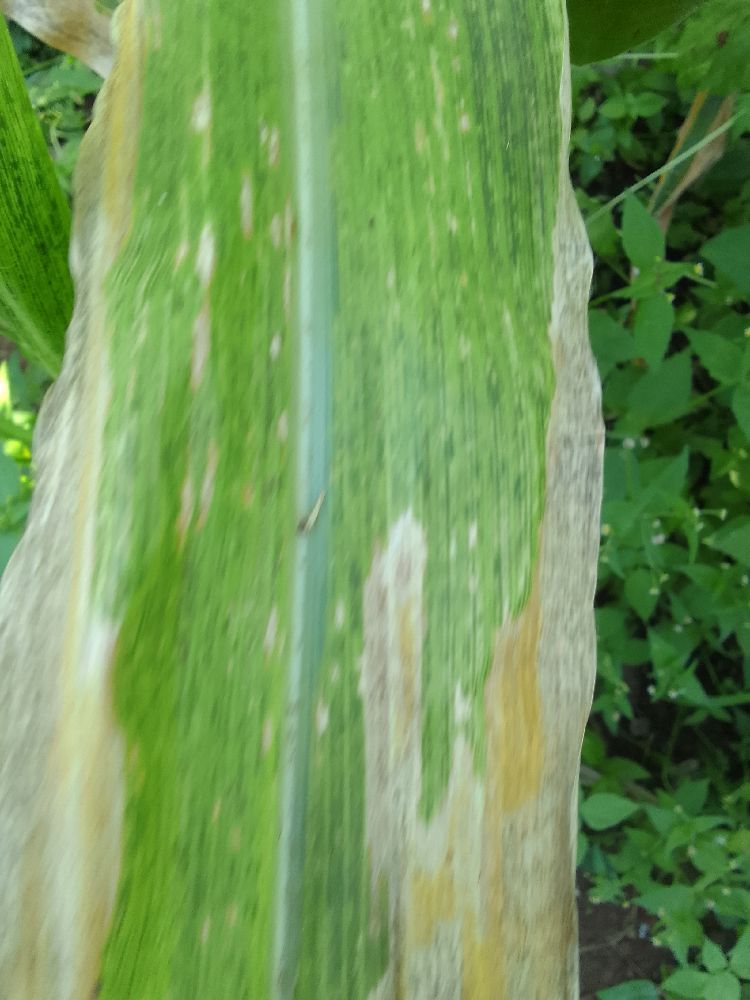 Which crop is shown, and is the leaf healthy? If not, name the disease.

maize, maize lethal necrosis
